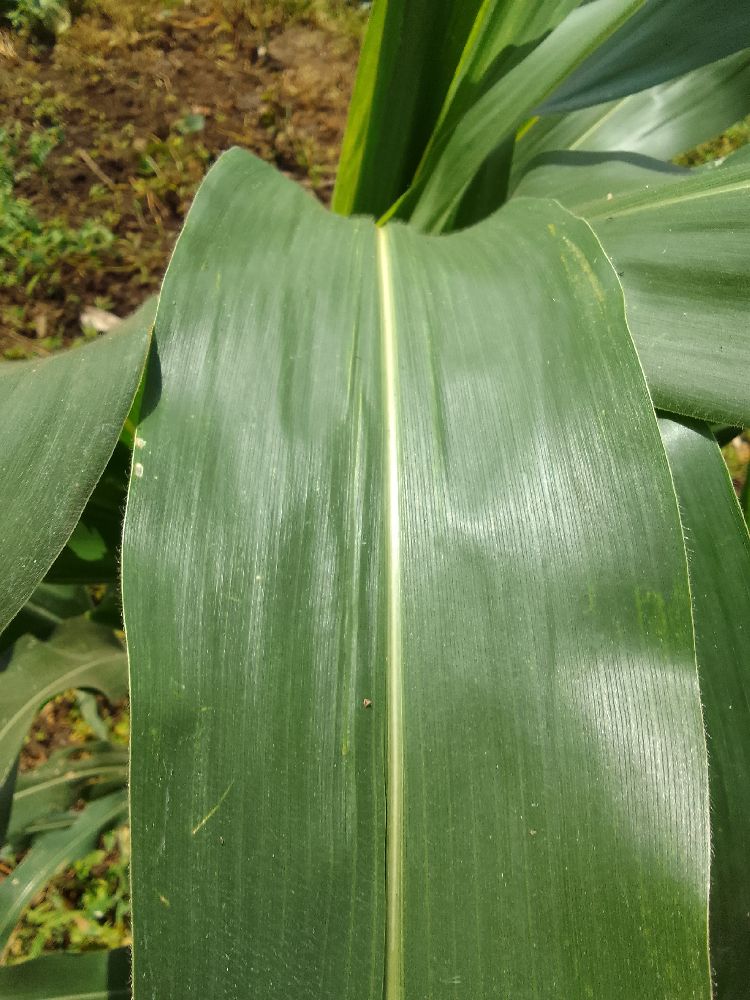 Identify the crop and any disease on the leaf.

maize, healthy
